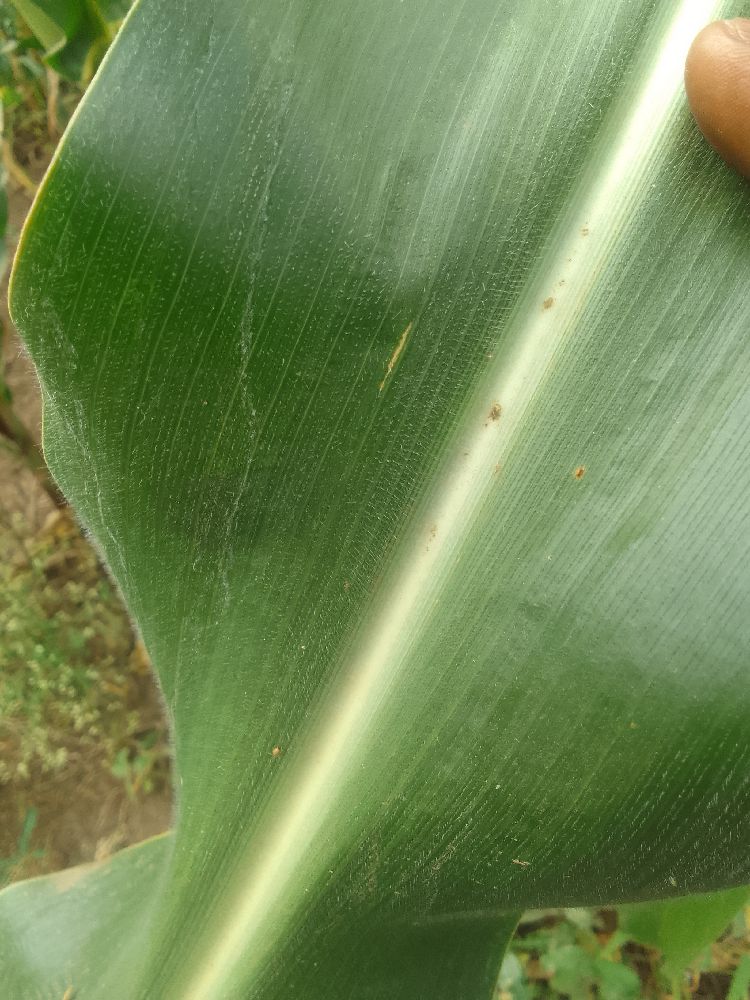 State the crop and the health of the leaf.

maize, healthy
